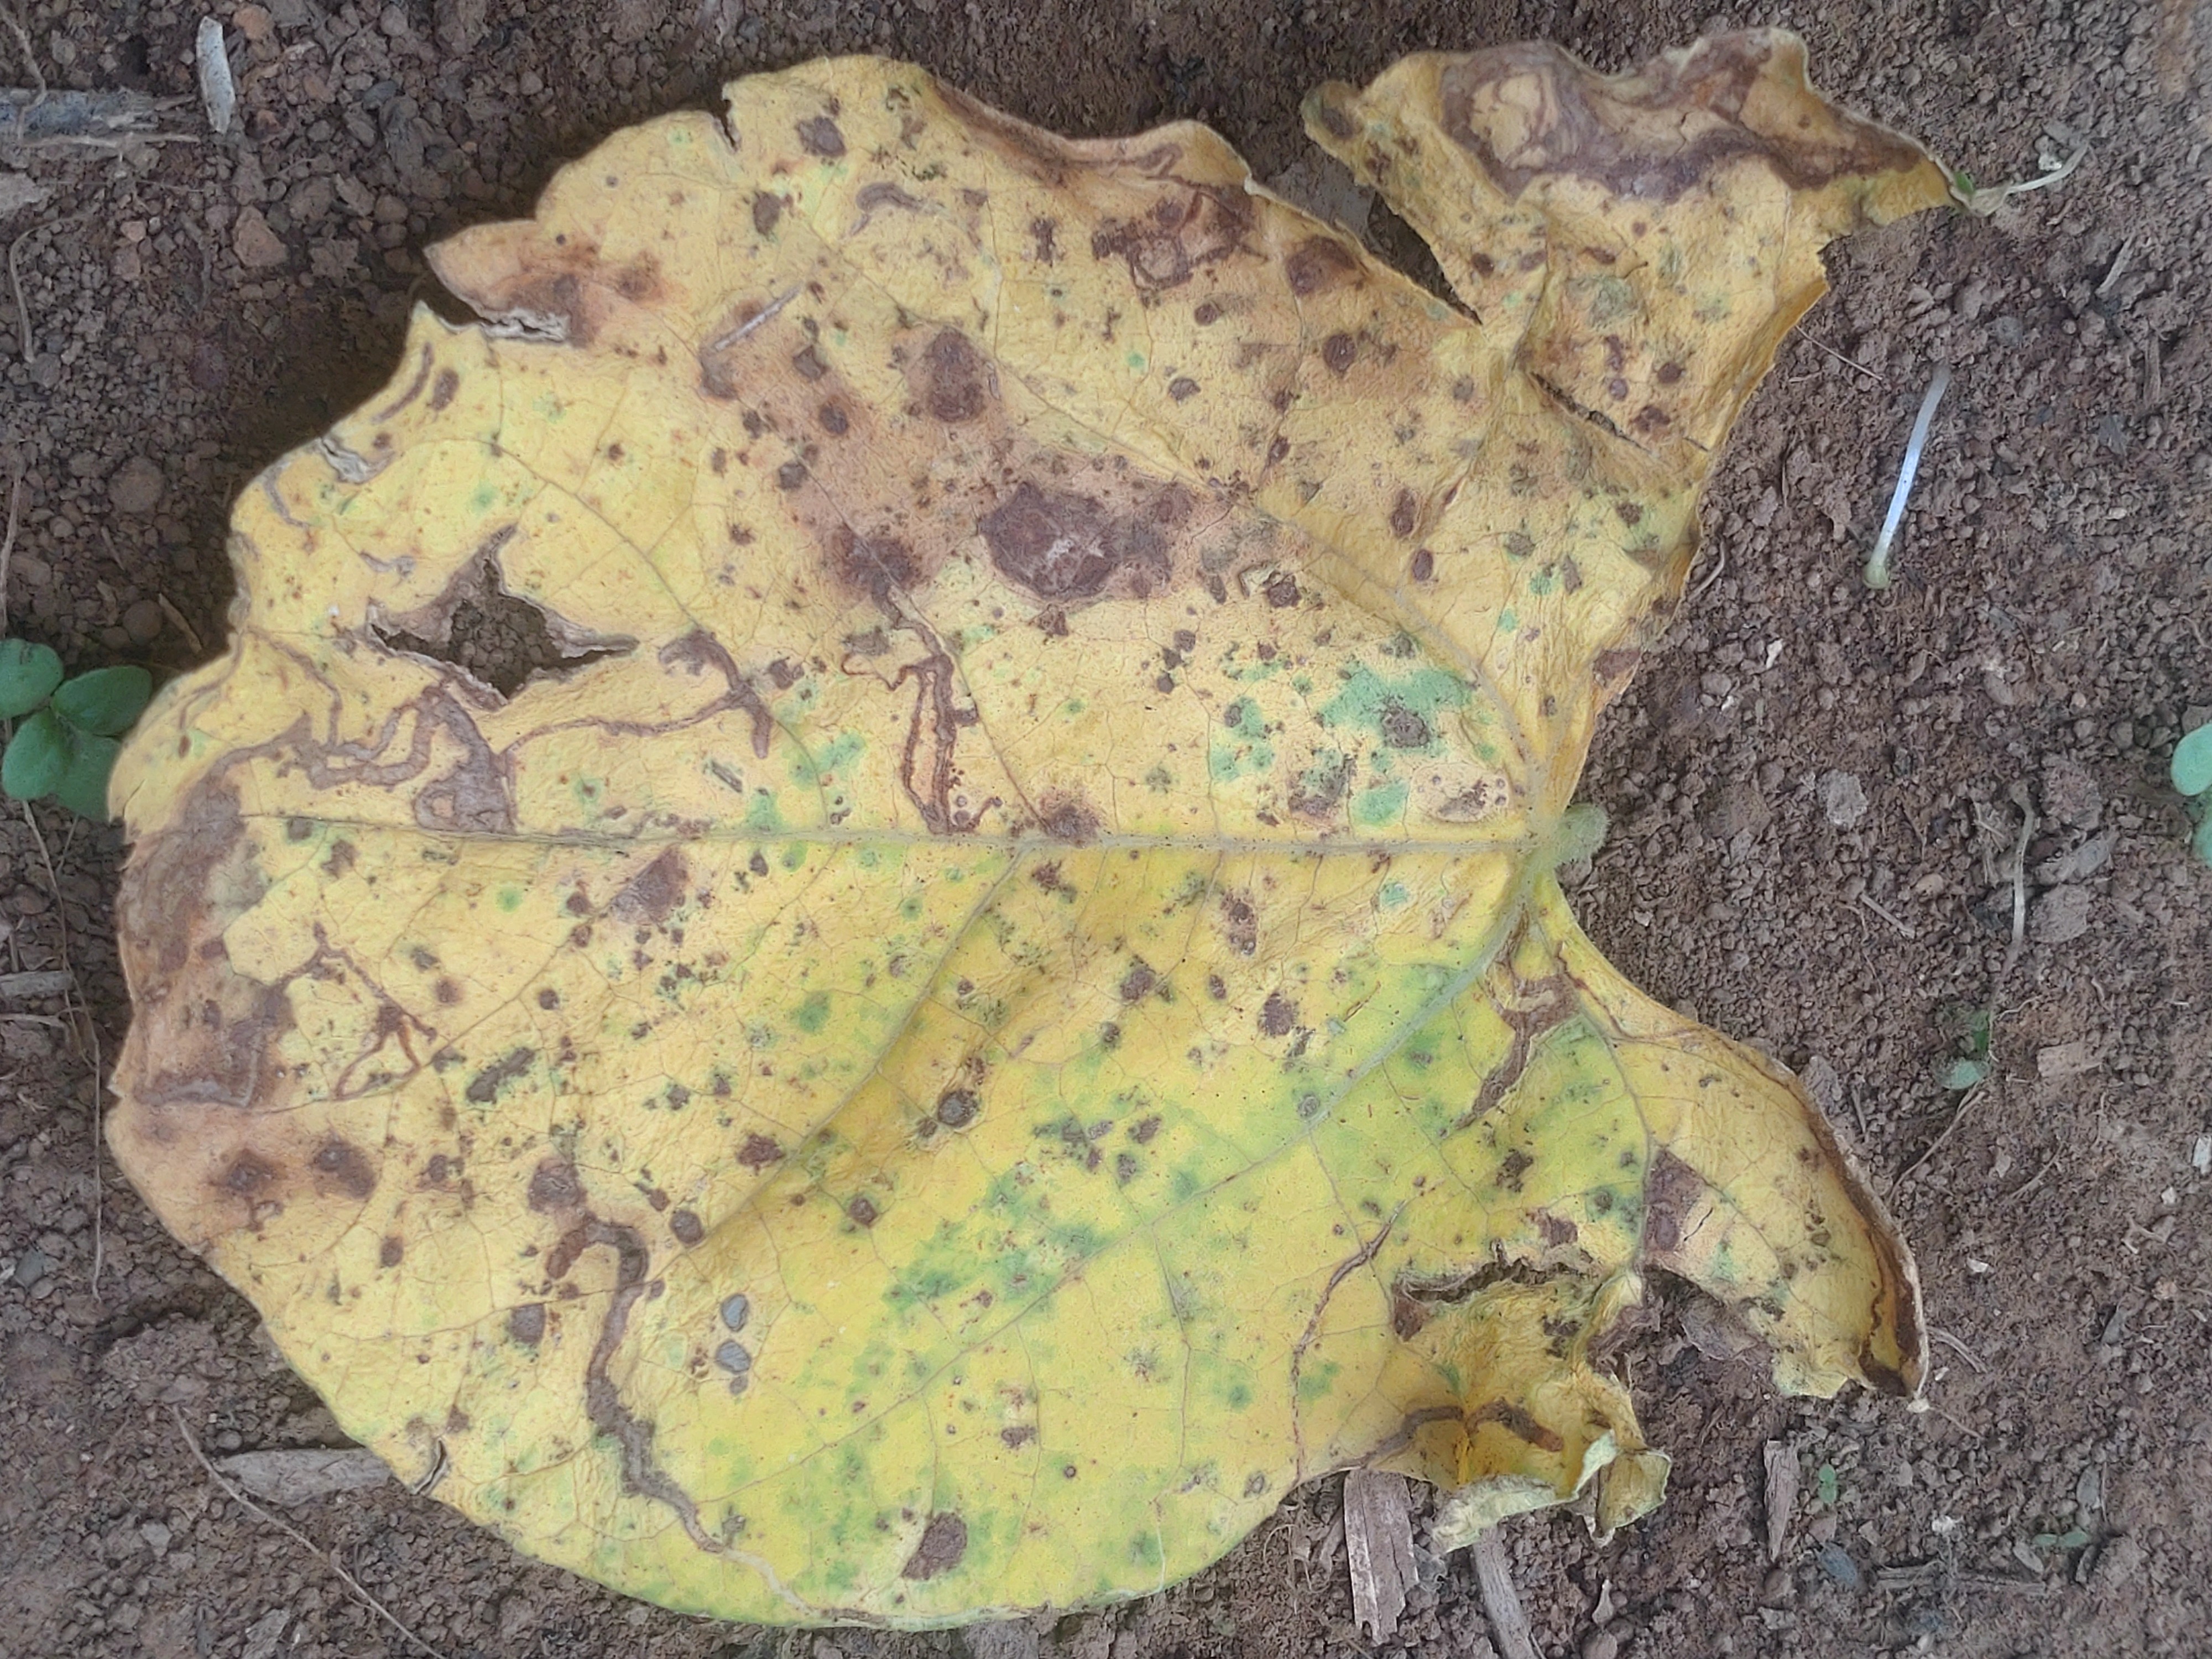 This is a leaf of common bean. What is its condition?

anthracnose
